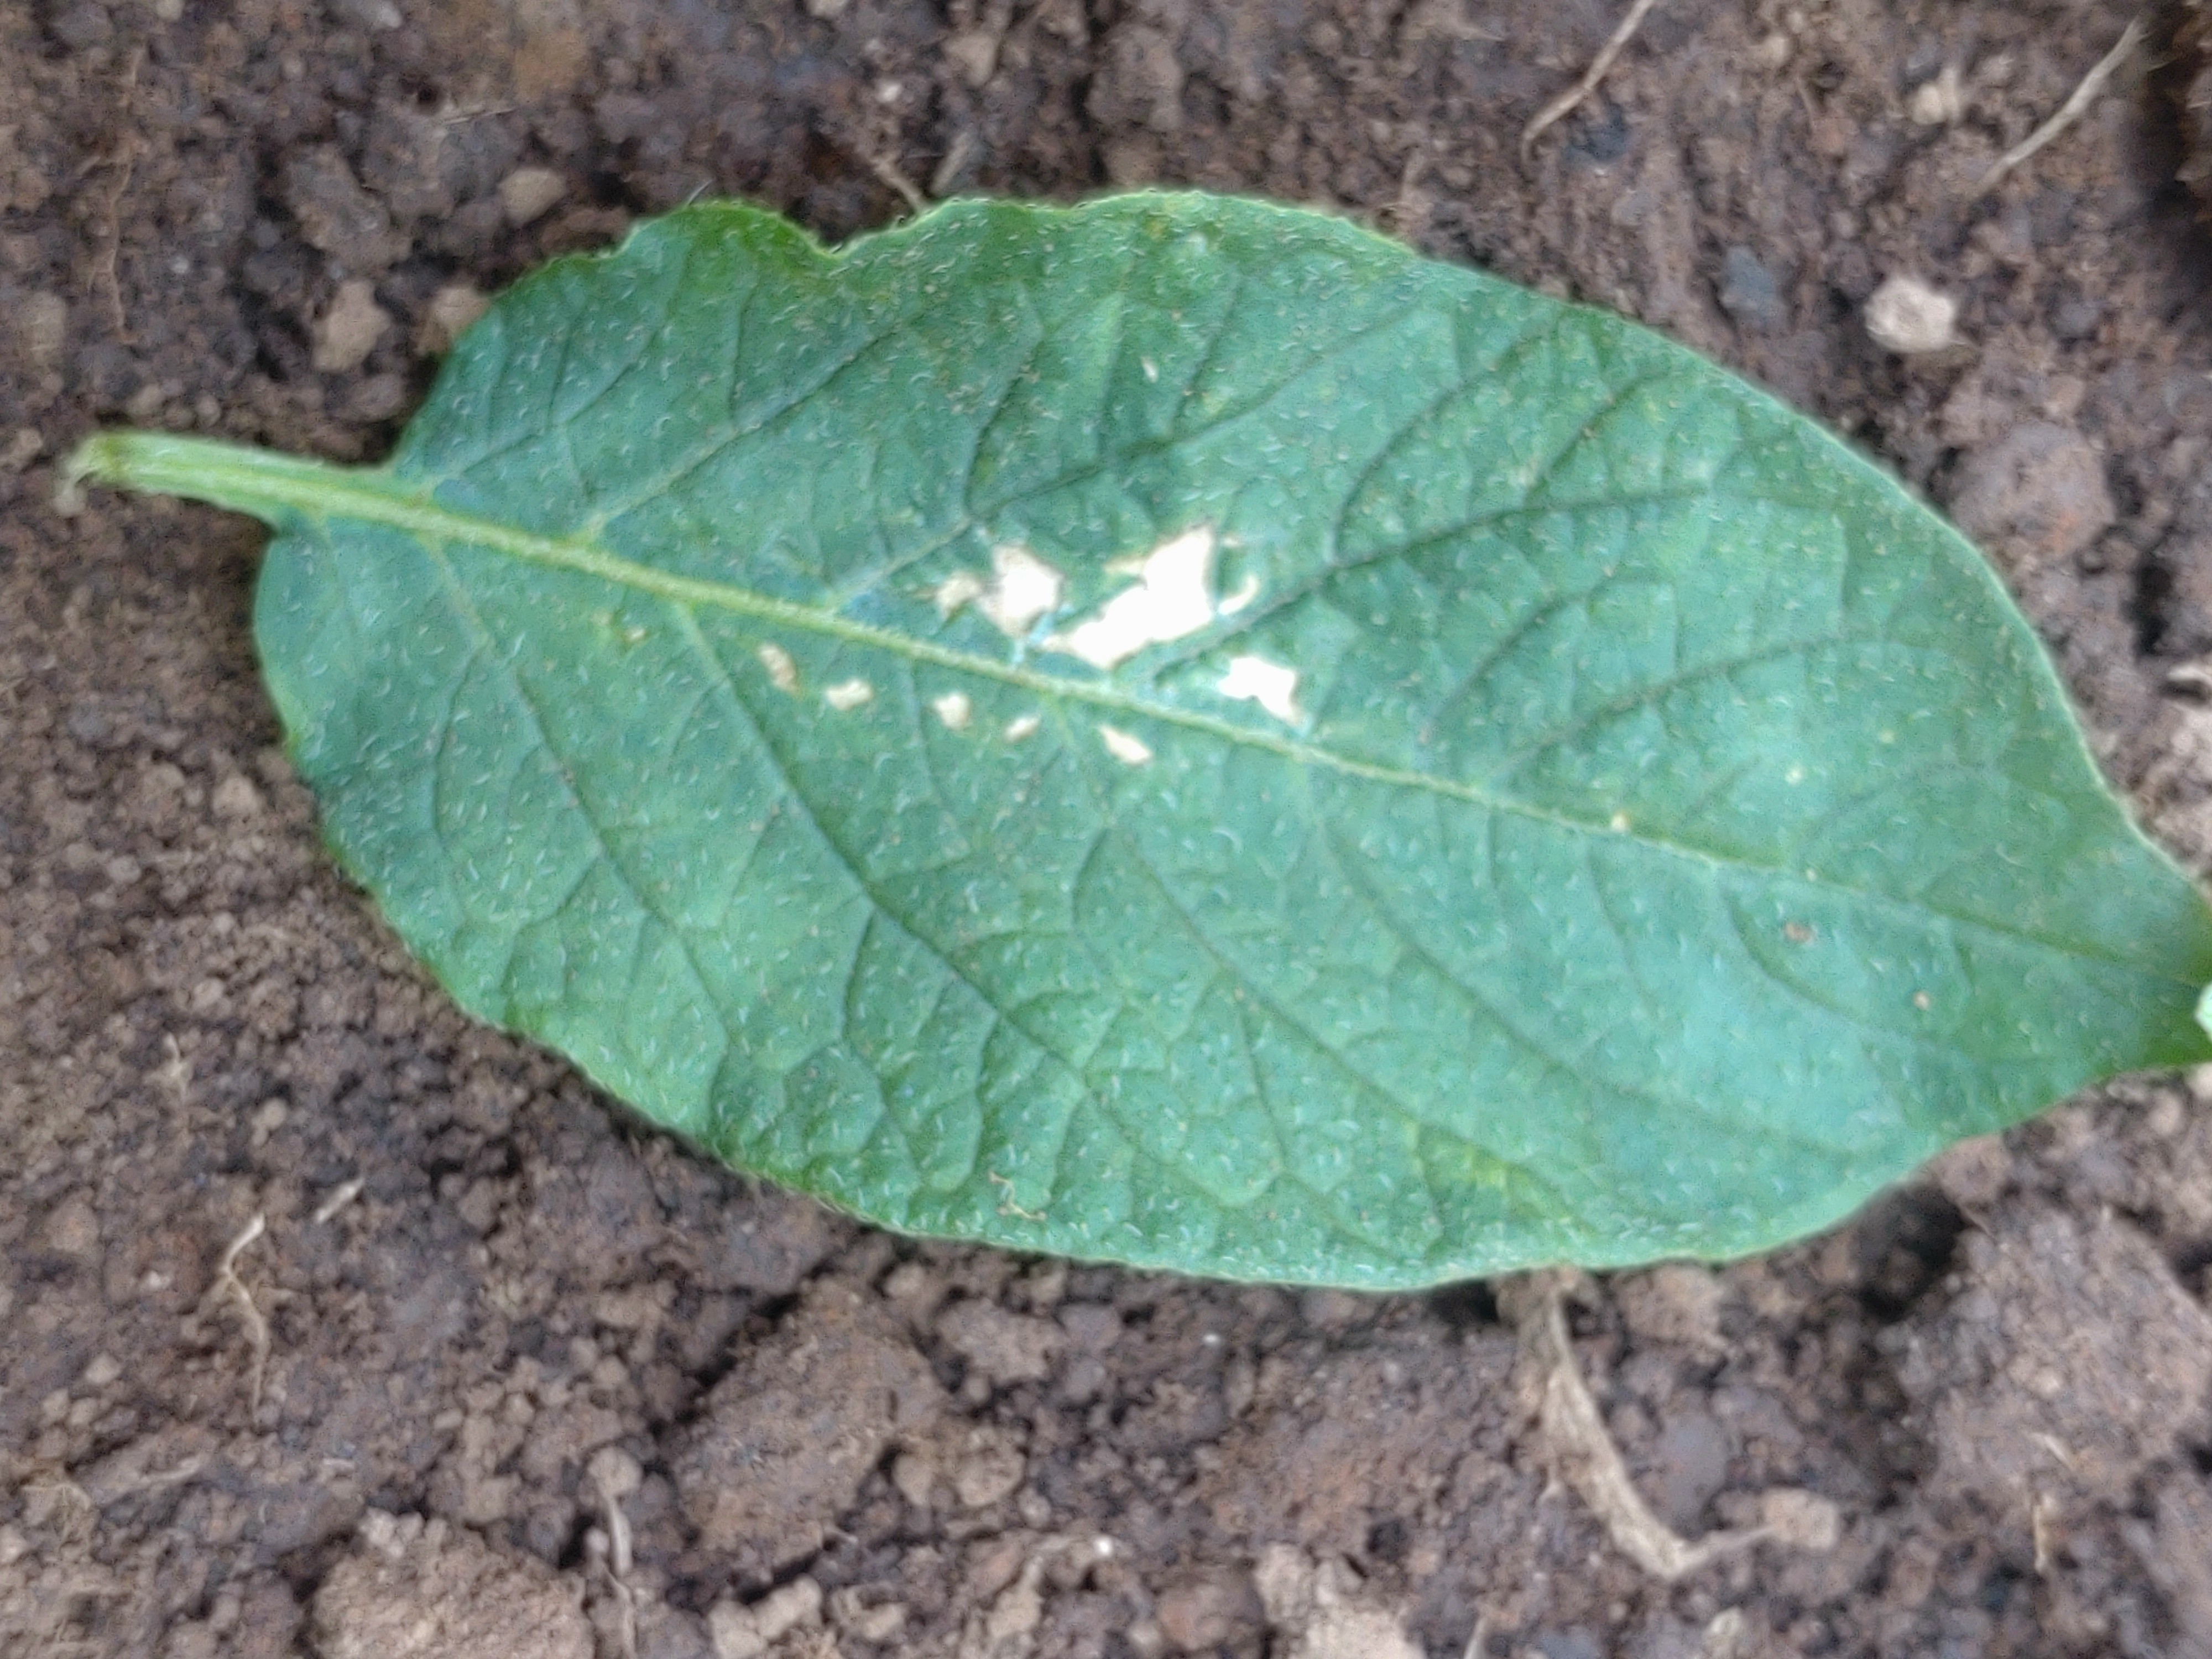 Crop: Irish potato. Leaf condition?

late blight
